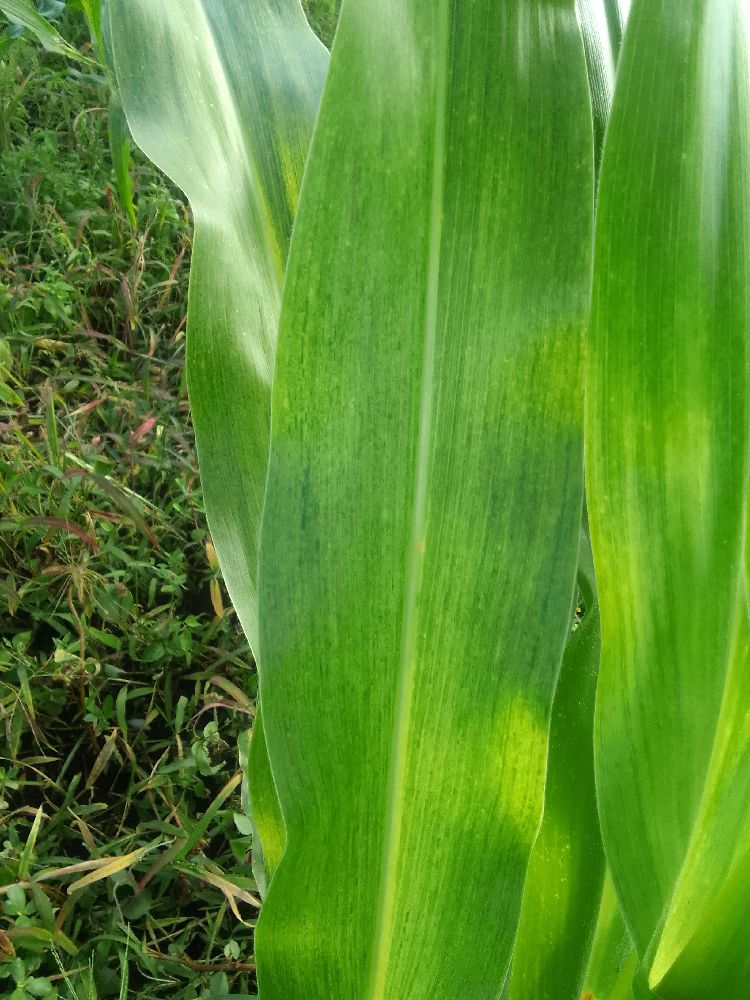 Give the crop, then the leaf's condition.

maize, maize lethal necrosis
